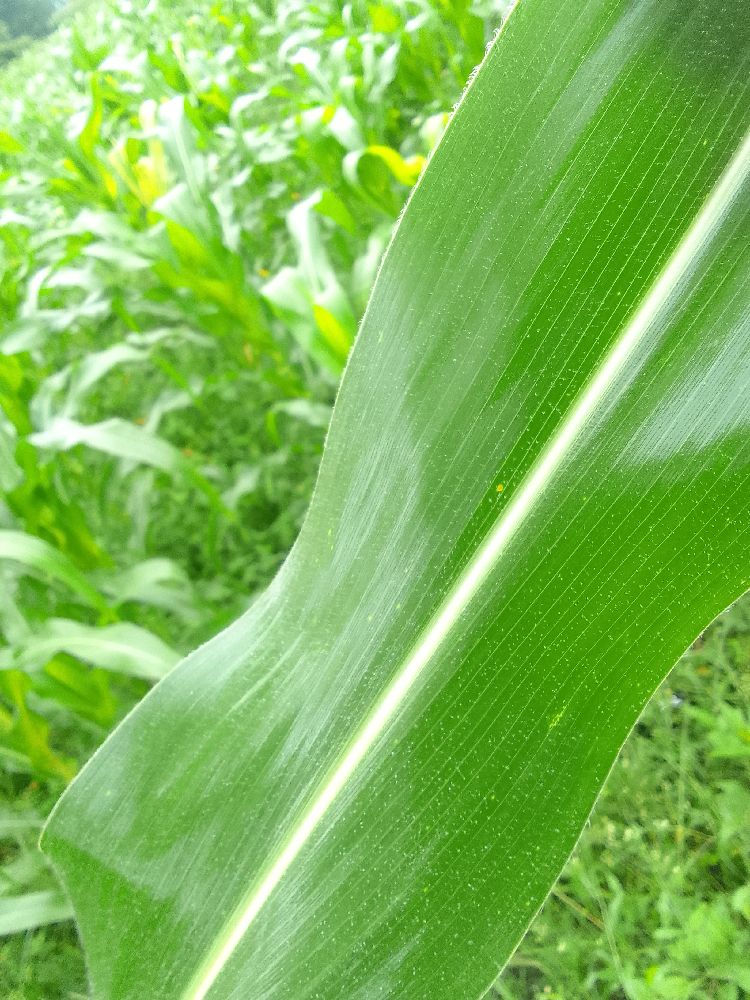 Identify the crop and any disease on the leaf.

maize, healthy
